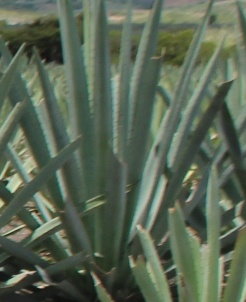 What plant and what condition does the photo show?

agave, healthy
